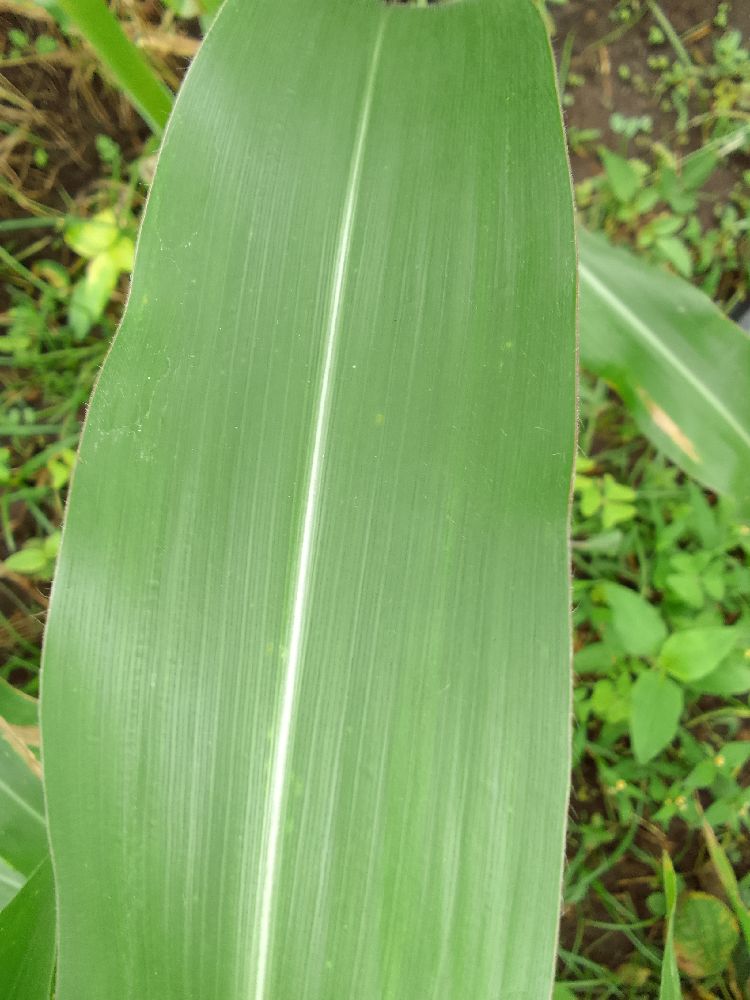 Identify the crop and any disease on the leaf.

maize, healthy
